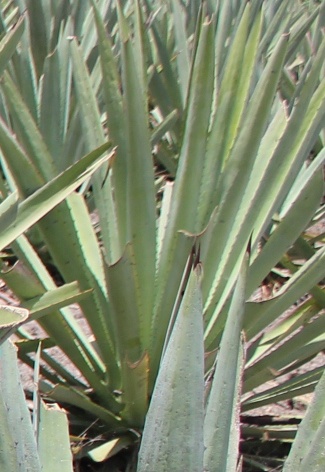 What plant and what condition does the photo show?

agave, yellow
